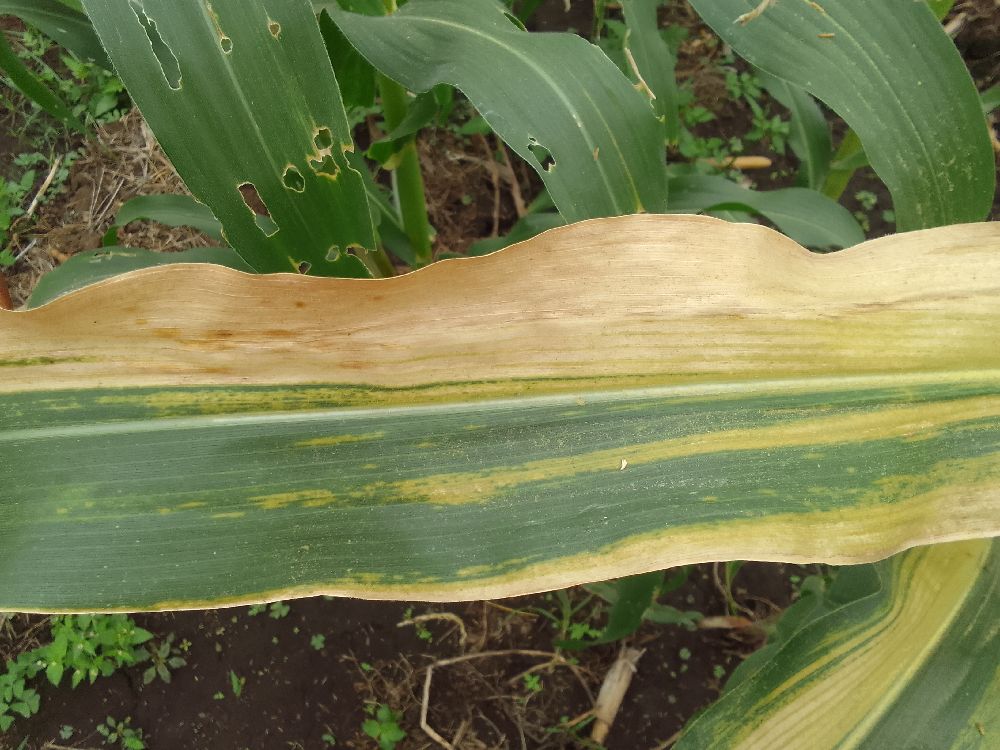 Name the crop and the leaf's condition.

maize, maize lethal necrosis
